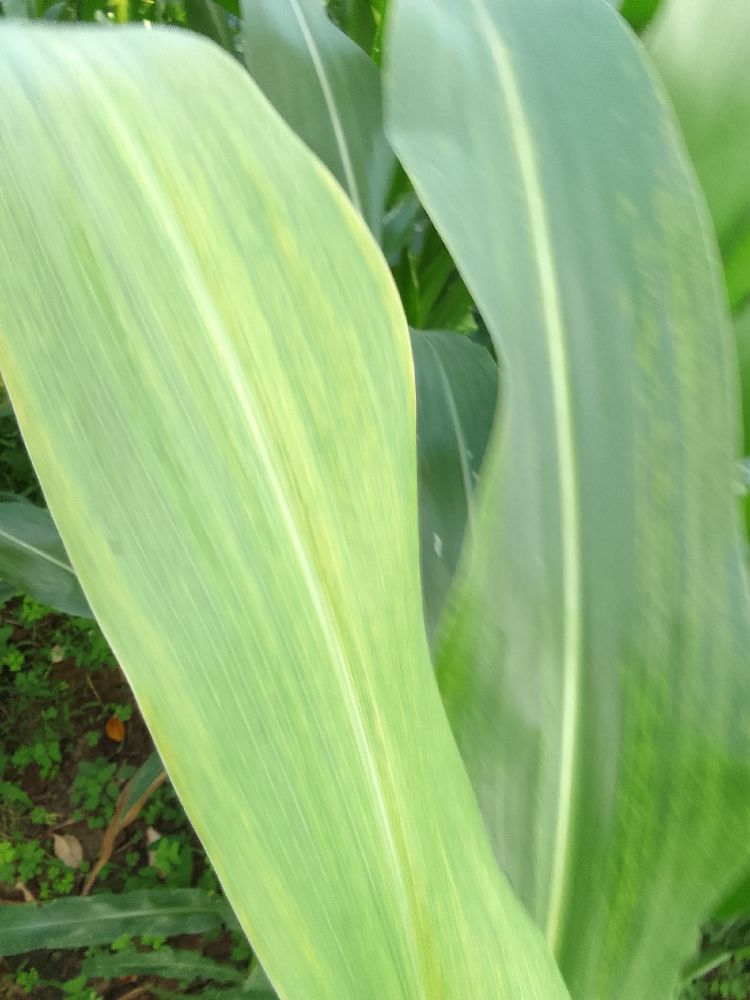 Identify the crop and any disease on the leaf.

maize, maize lethal necrosis
